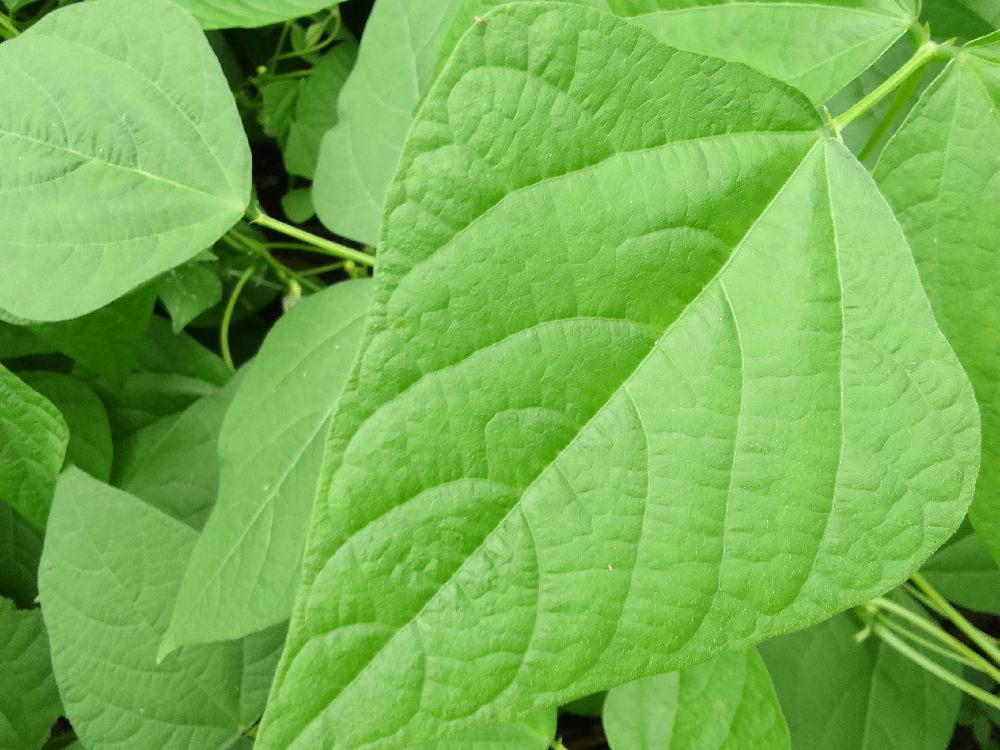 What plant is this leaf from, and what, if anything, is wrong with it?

common bean, healthy
